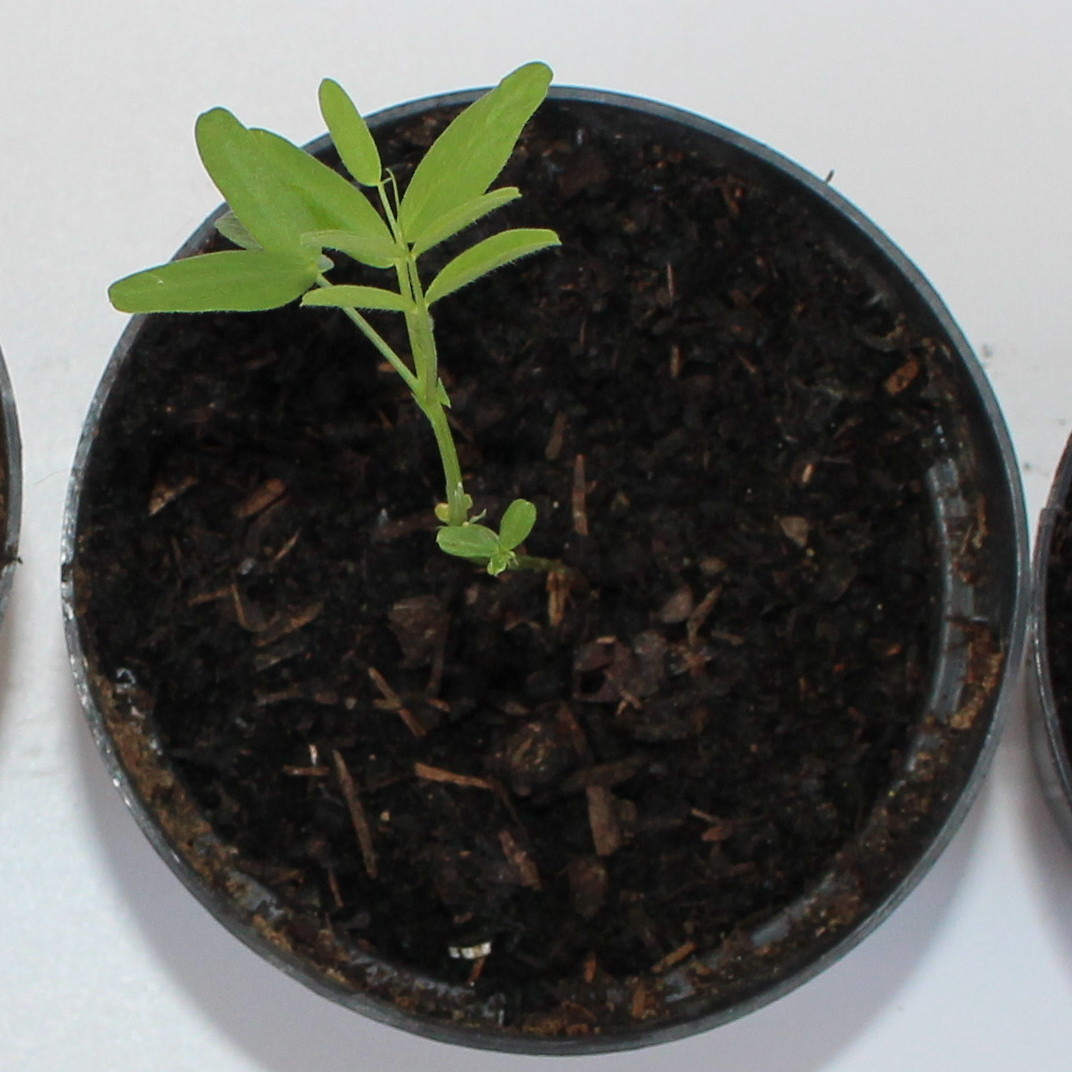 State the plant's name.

Vicia sativa
